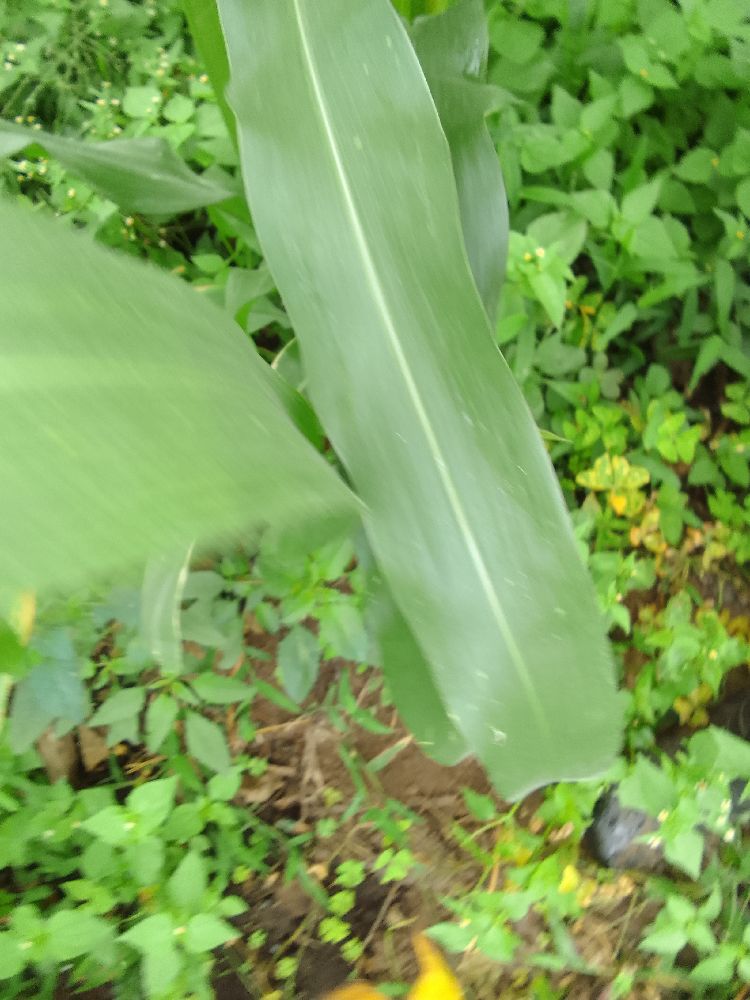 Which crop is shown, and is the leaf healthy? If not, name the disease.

maize, healthy
